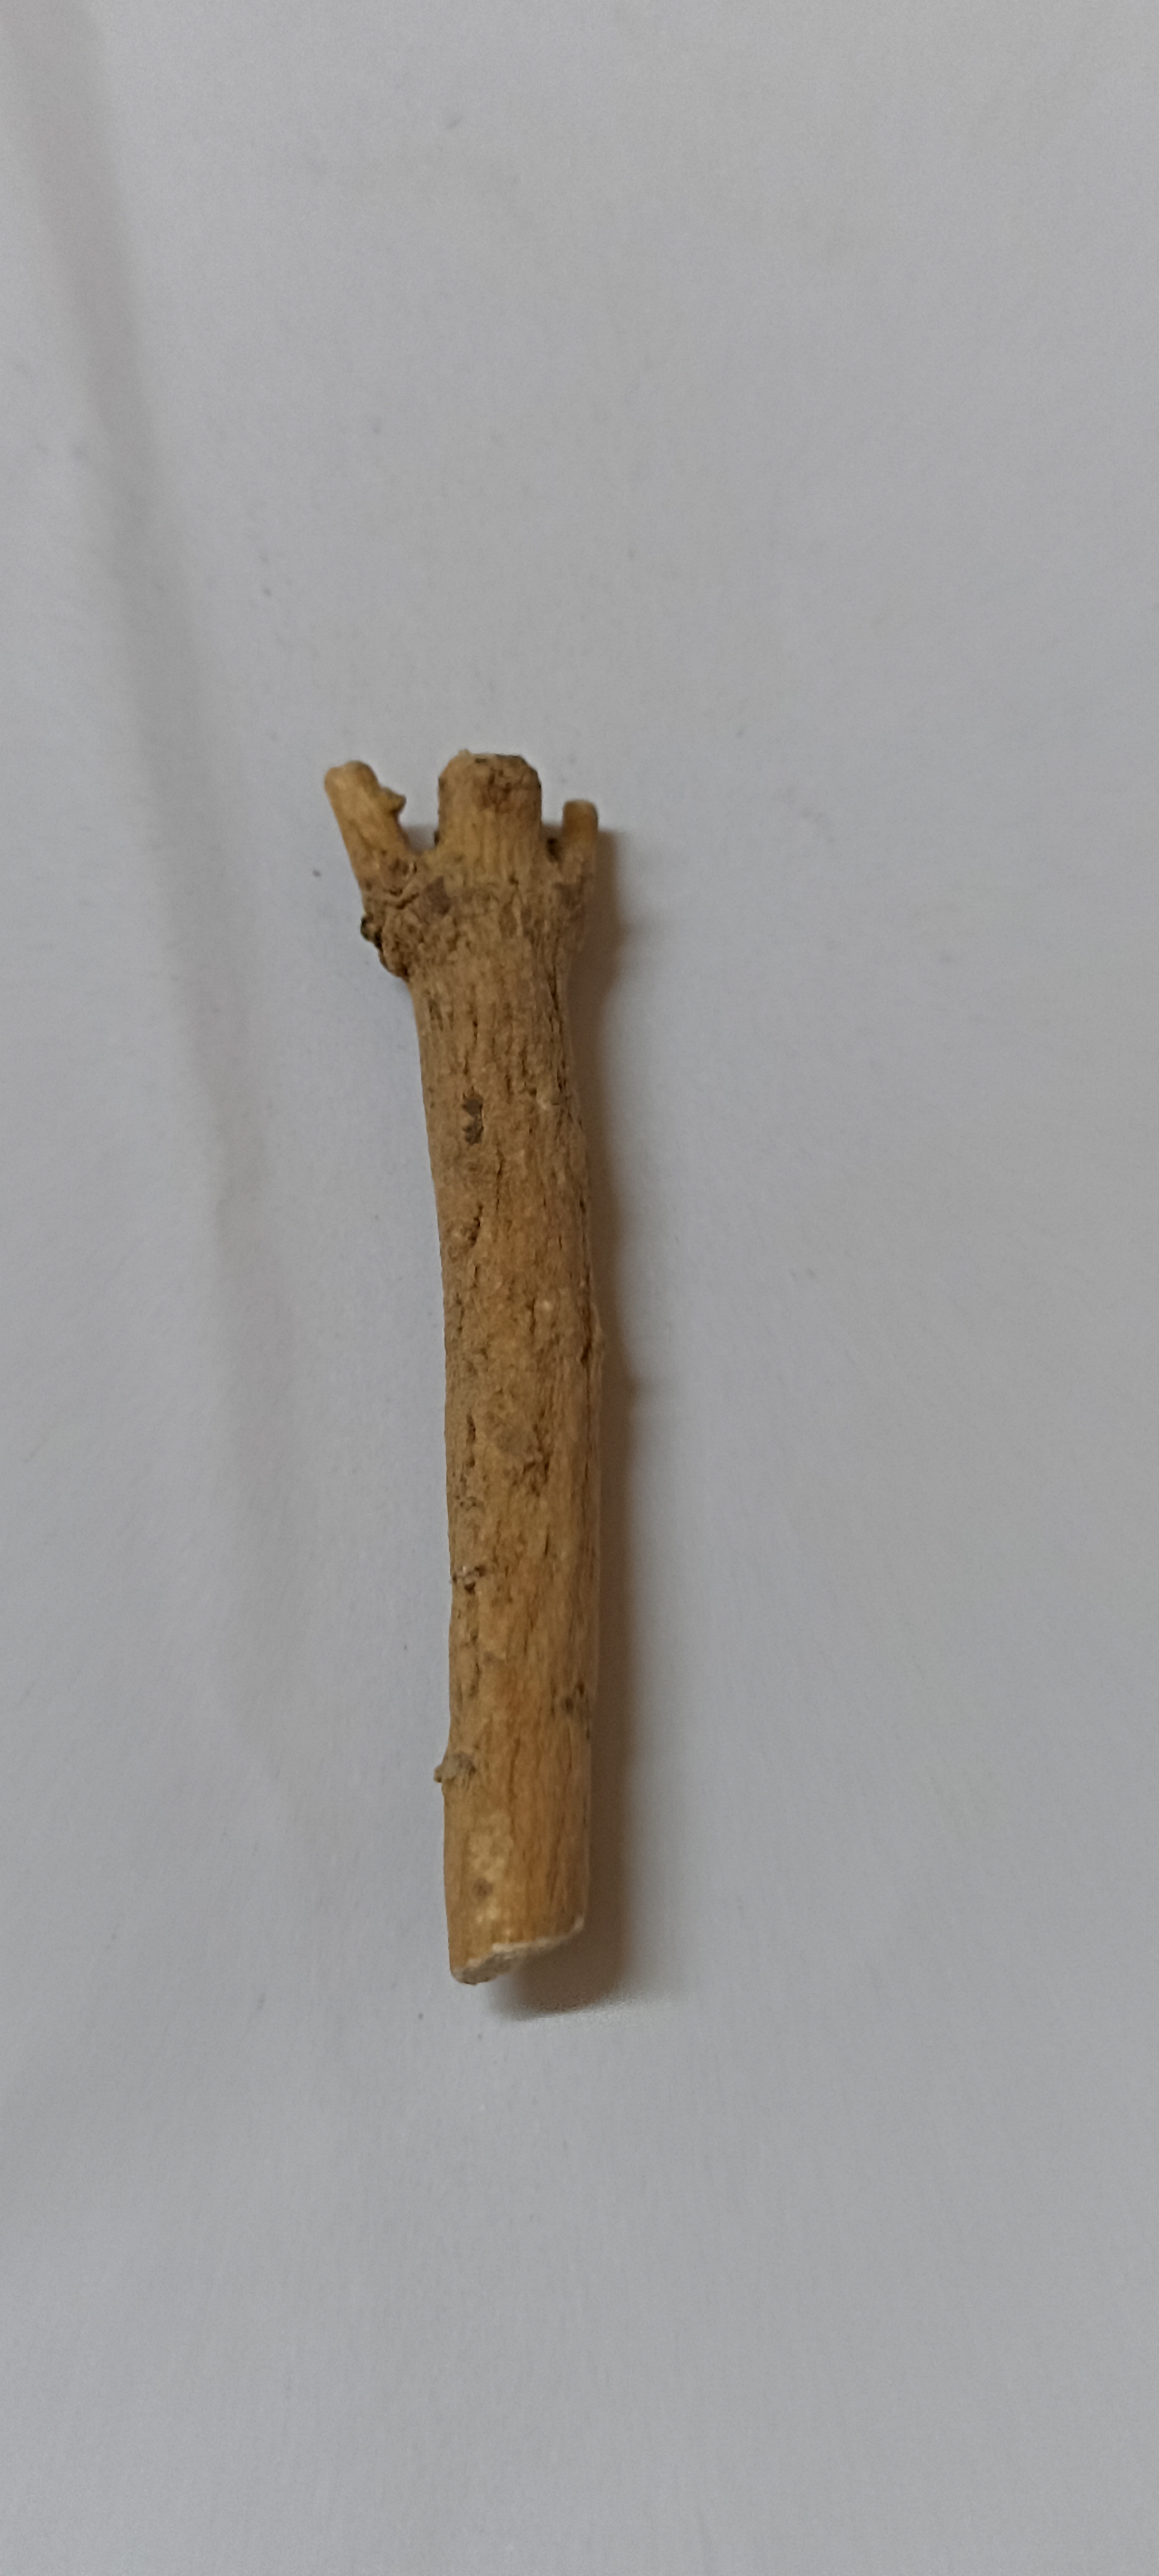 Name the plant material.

ashwagandha
